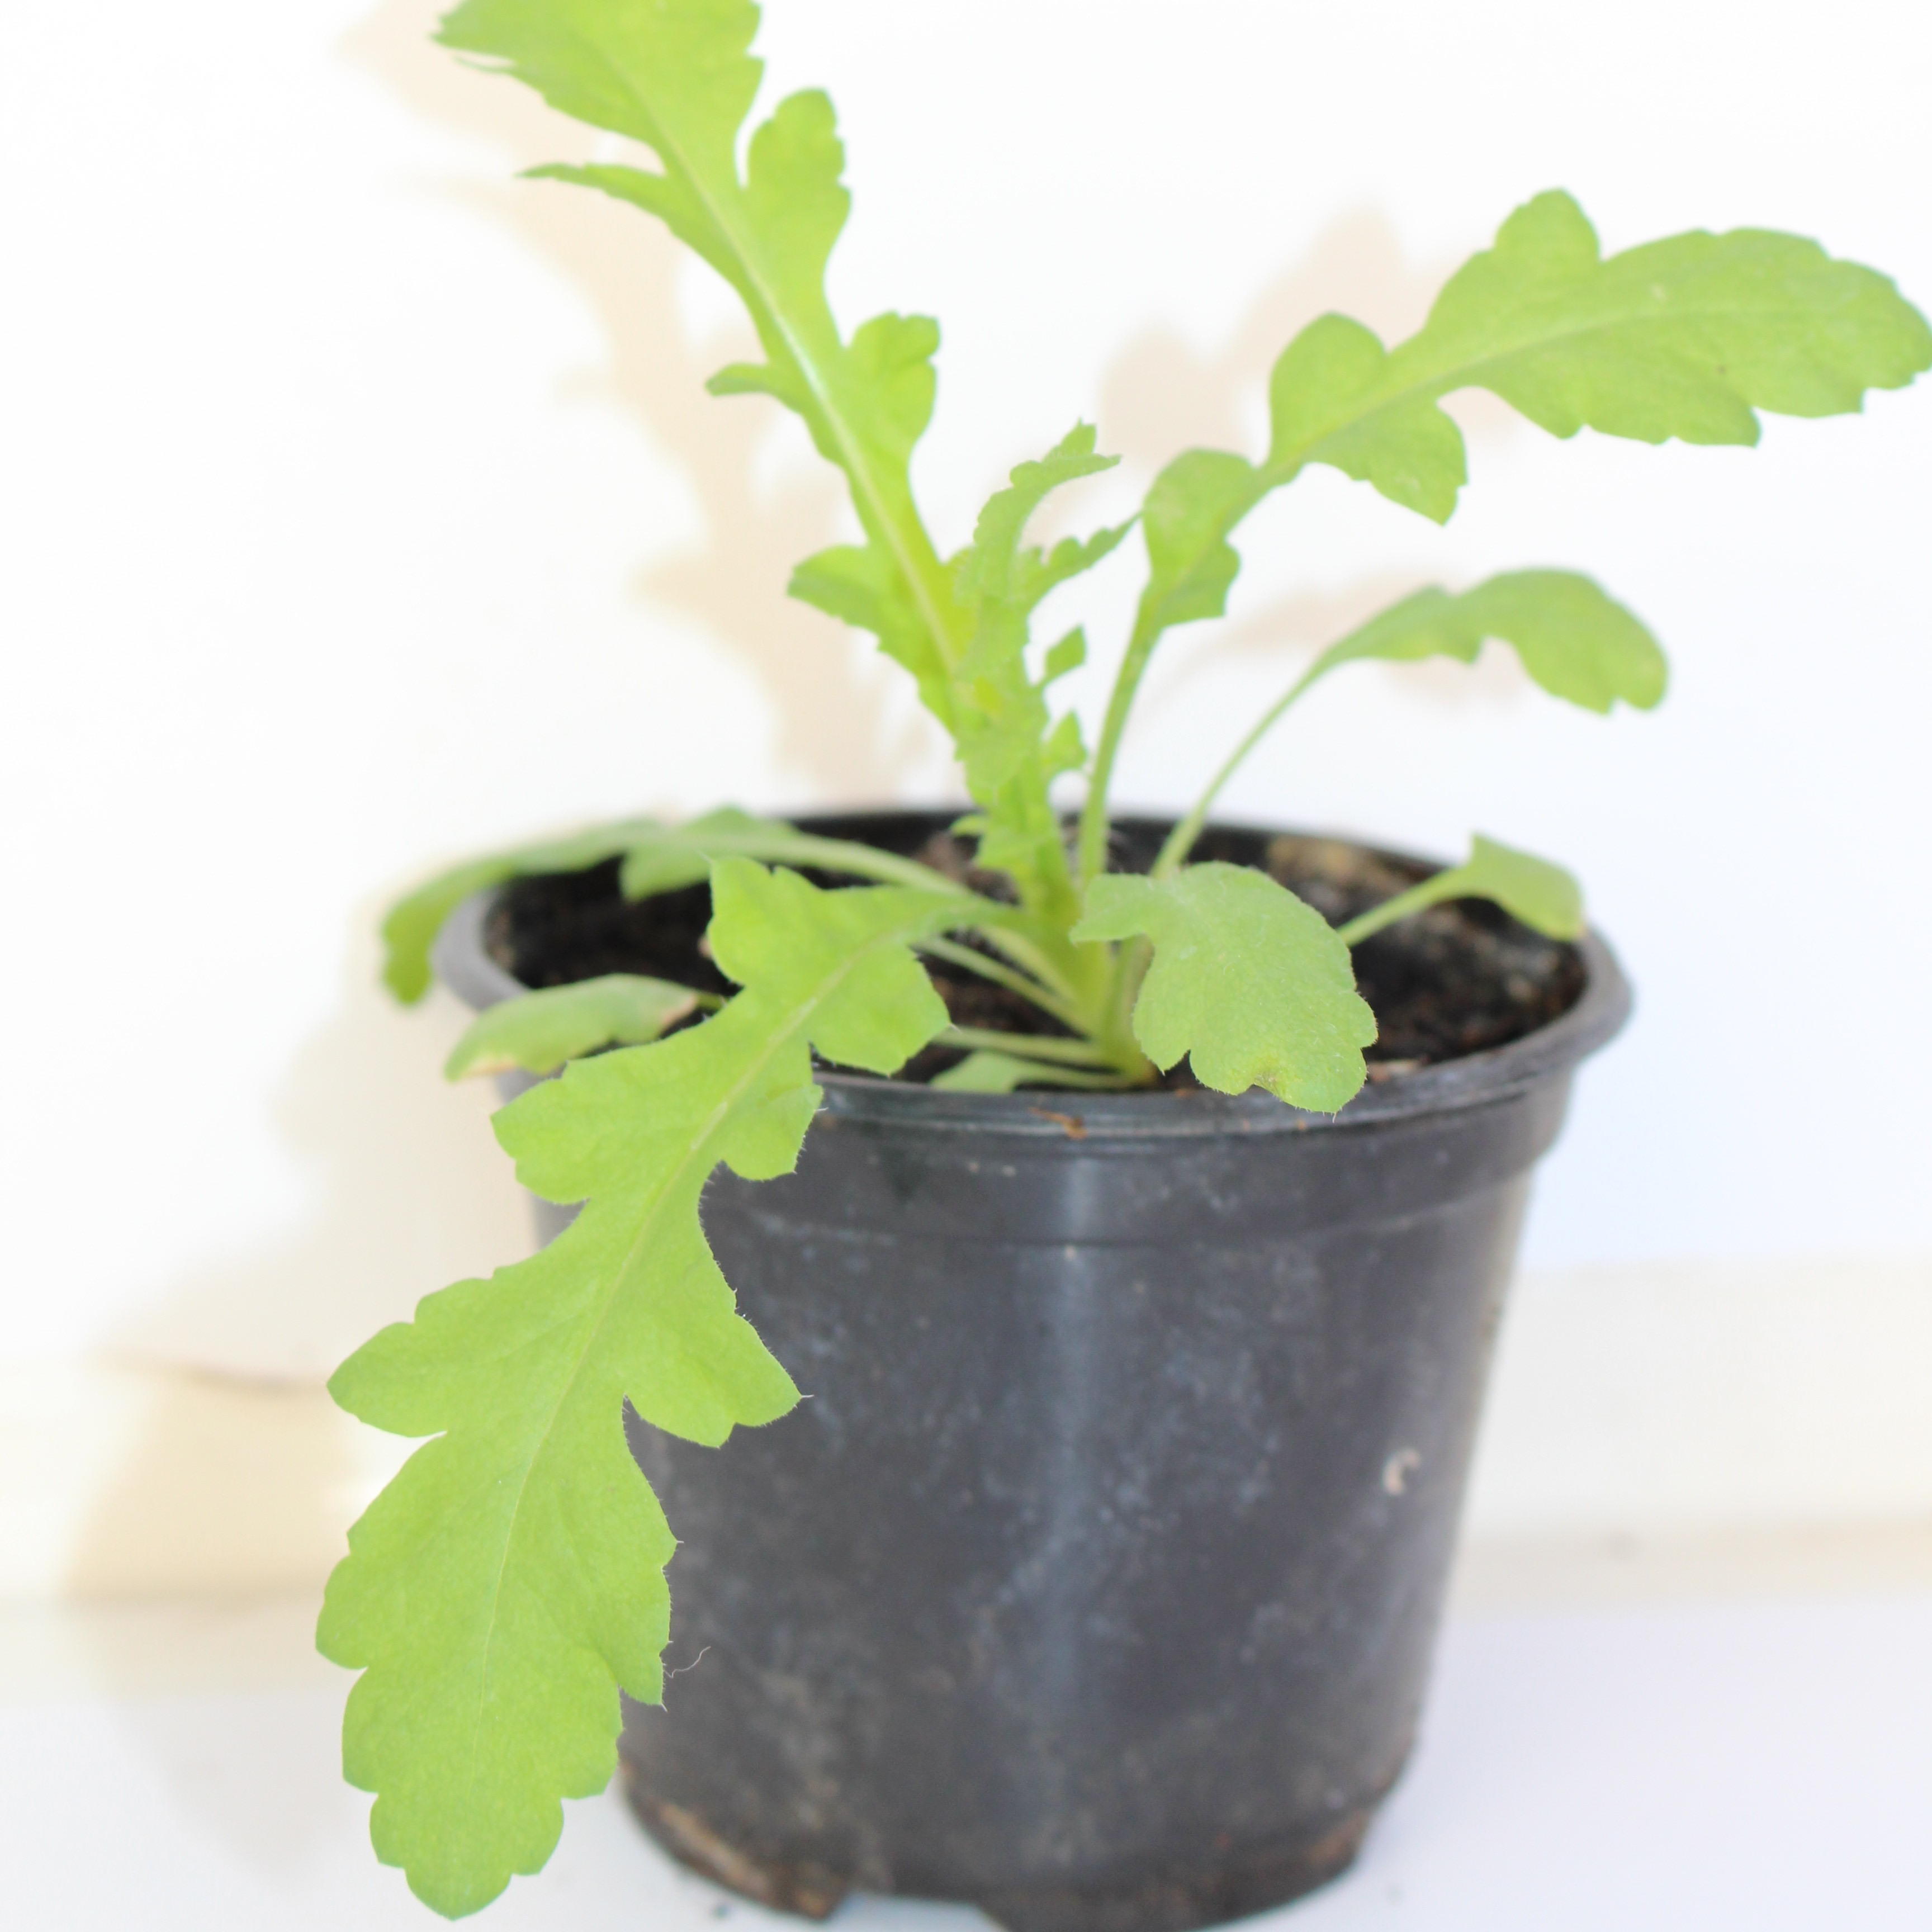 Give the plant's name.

Papaver rhoeas
